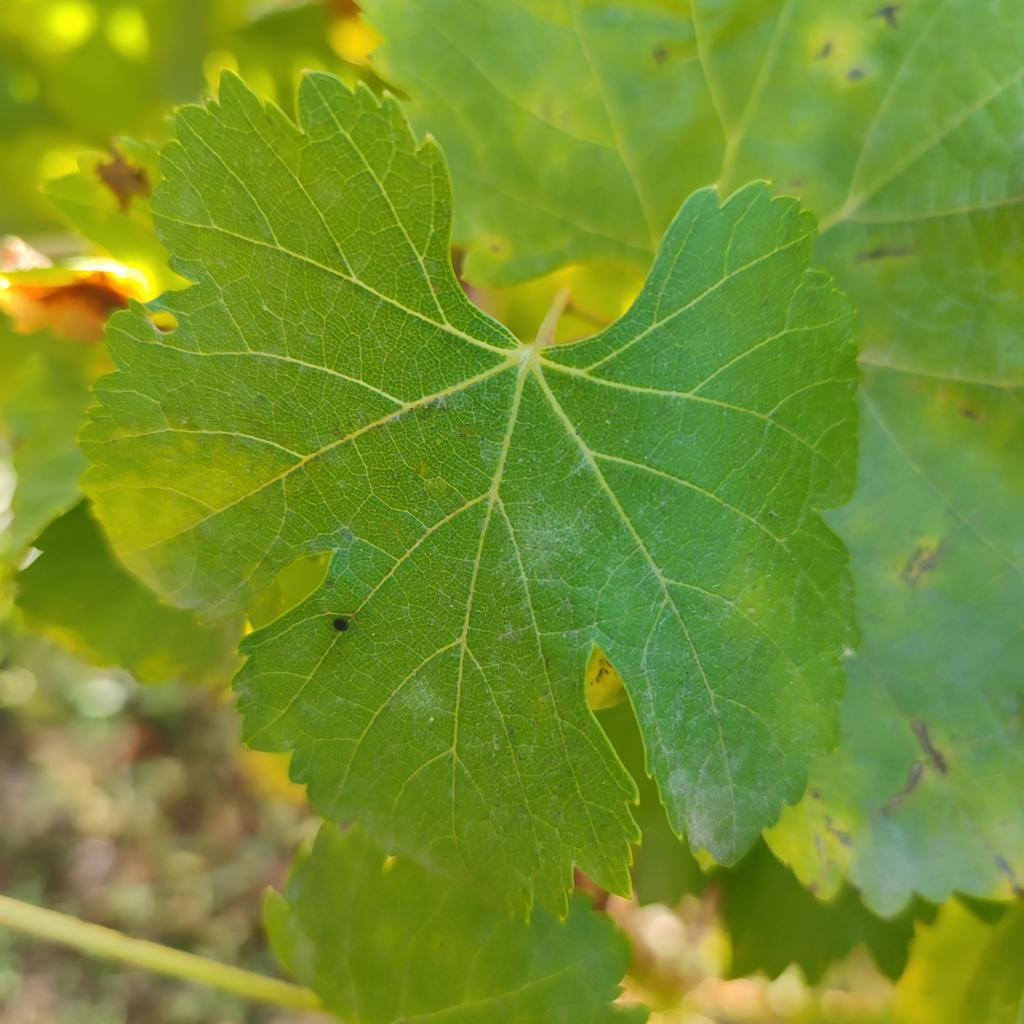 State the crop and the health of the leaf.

grapevine, powdery mildew
